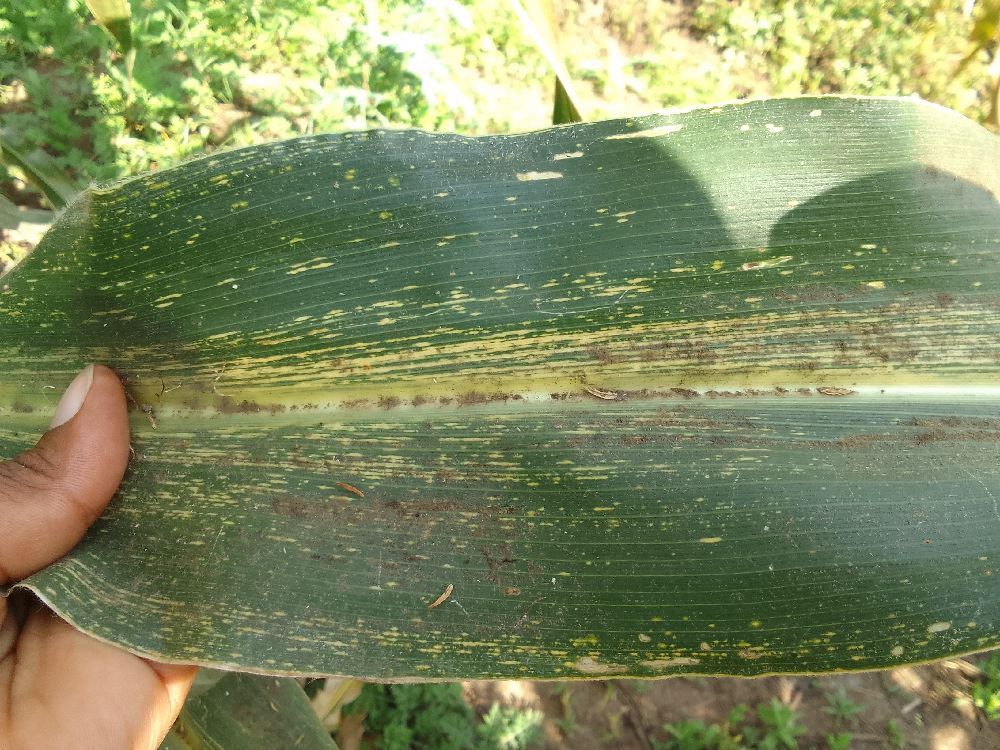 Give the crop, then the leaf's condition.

maize, maize streak virus
